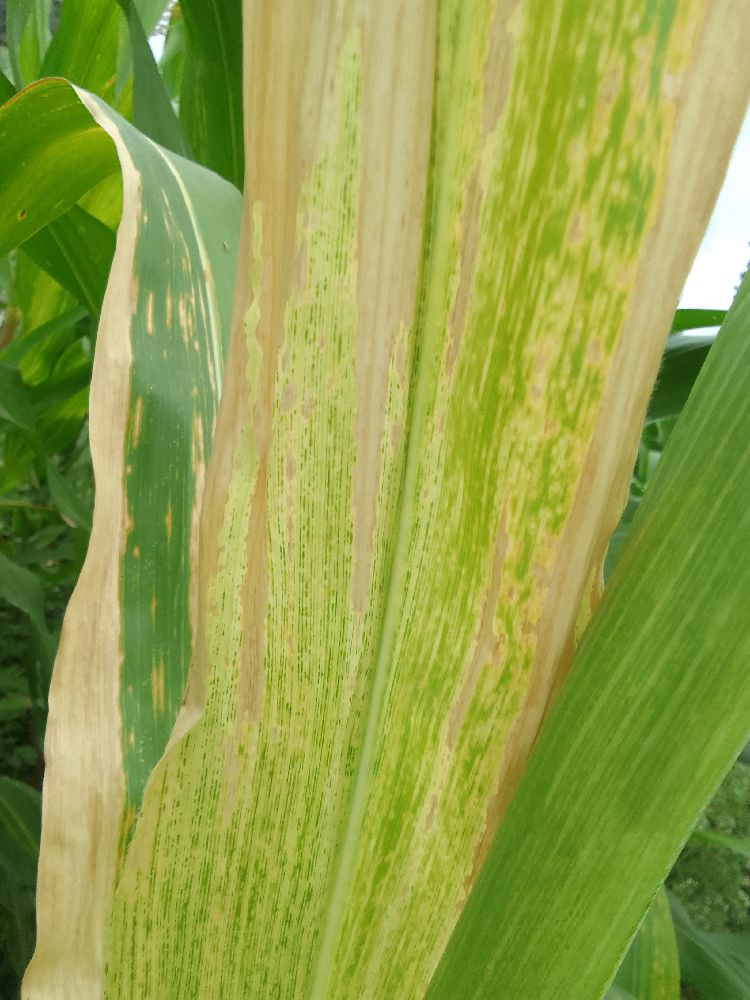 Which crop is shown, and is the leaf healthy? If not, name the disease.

maize, maize lethal necrosis
